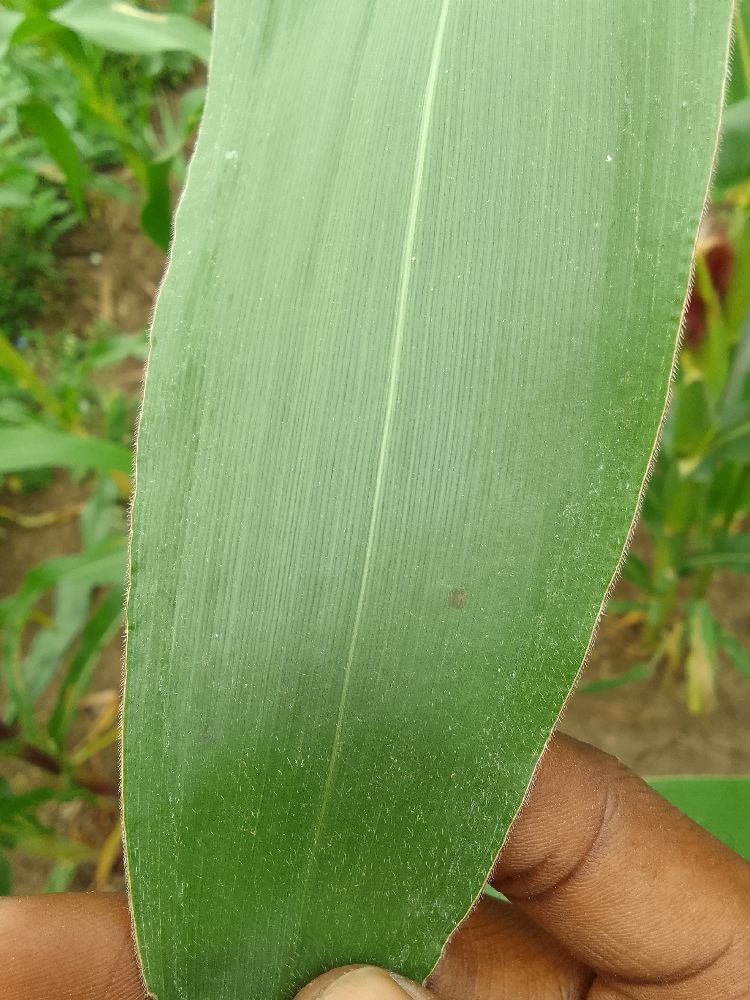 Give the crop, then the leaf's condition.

maize, healthy
